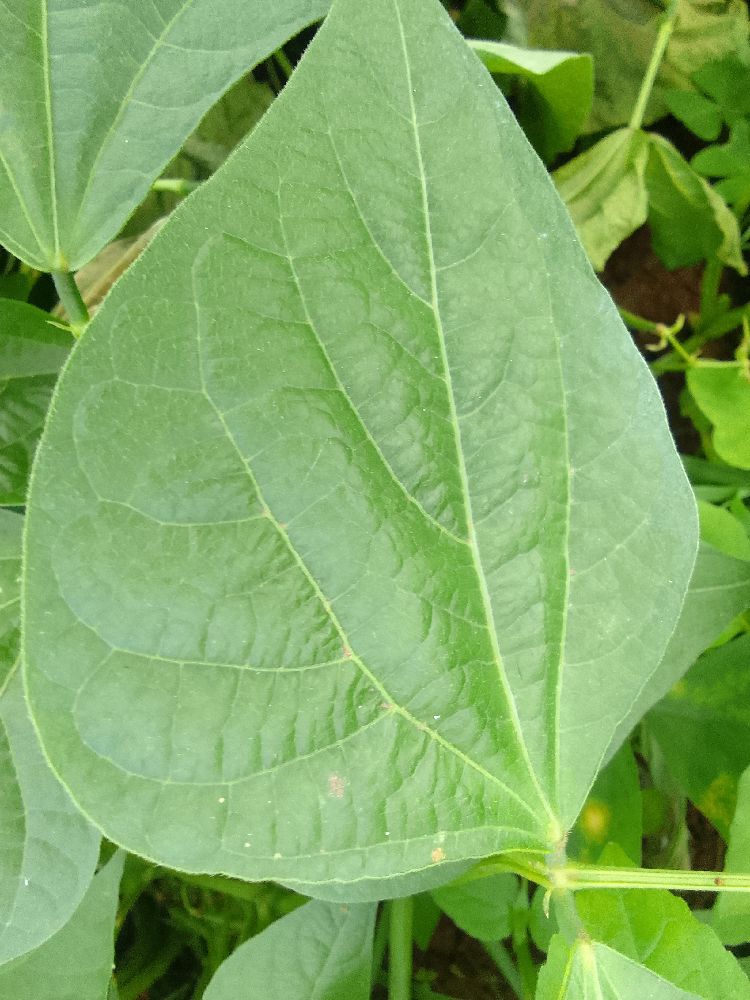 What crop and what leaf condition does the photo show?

common bean, healthy
